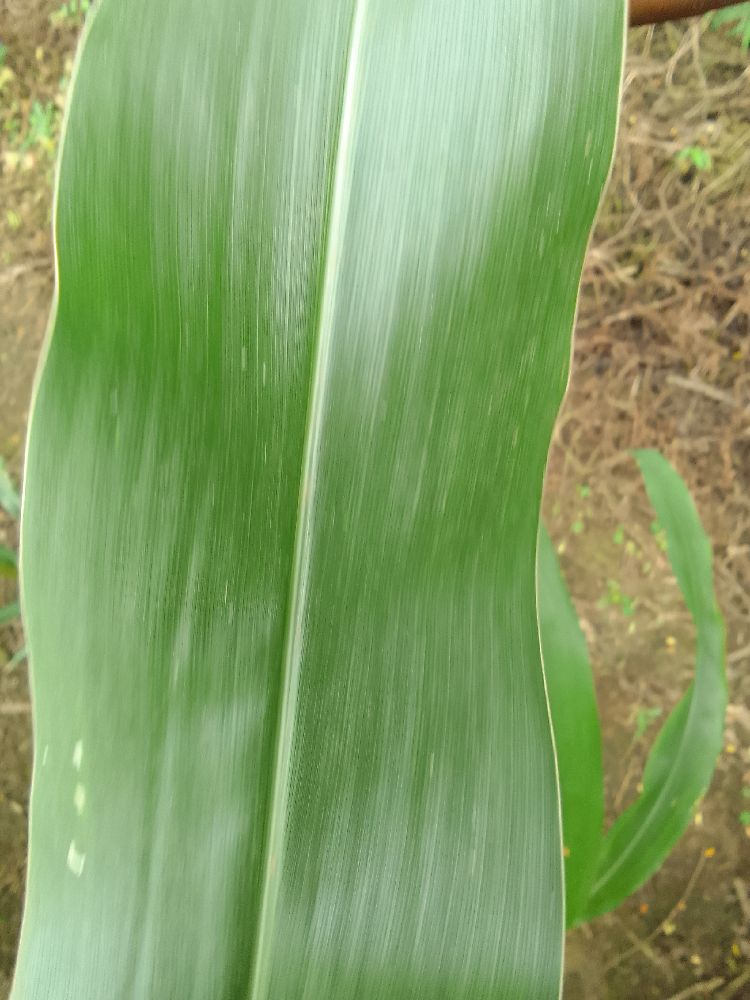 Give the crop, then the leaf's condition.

maize, healthy
